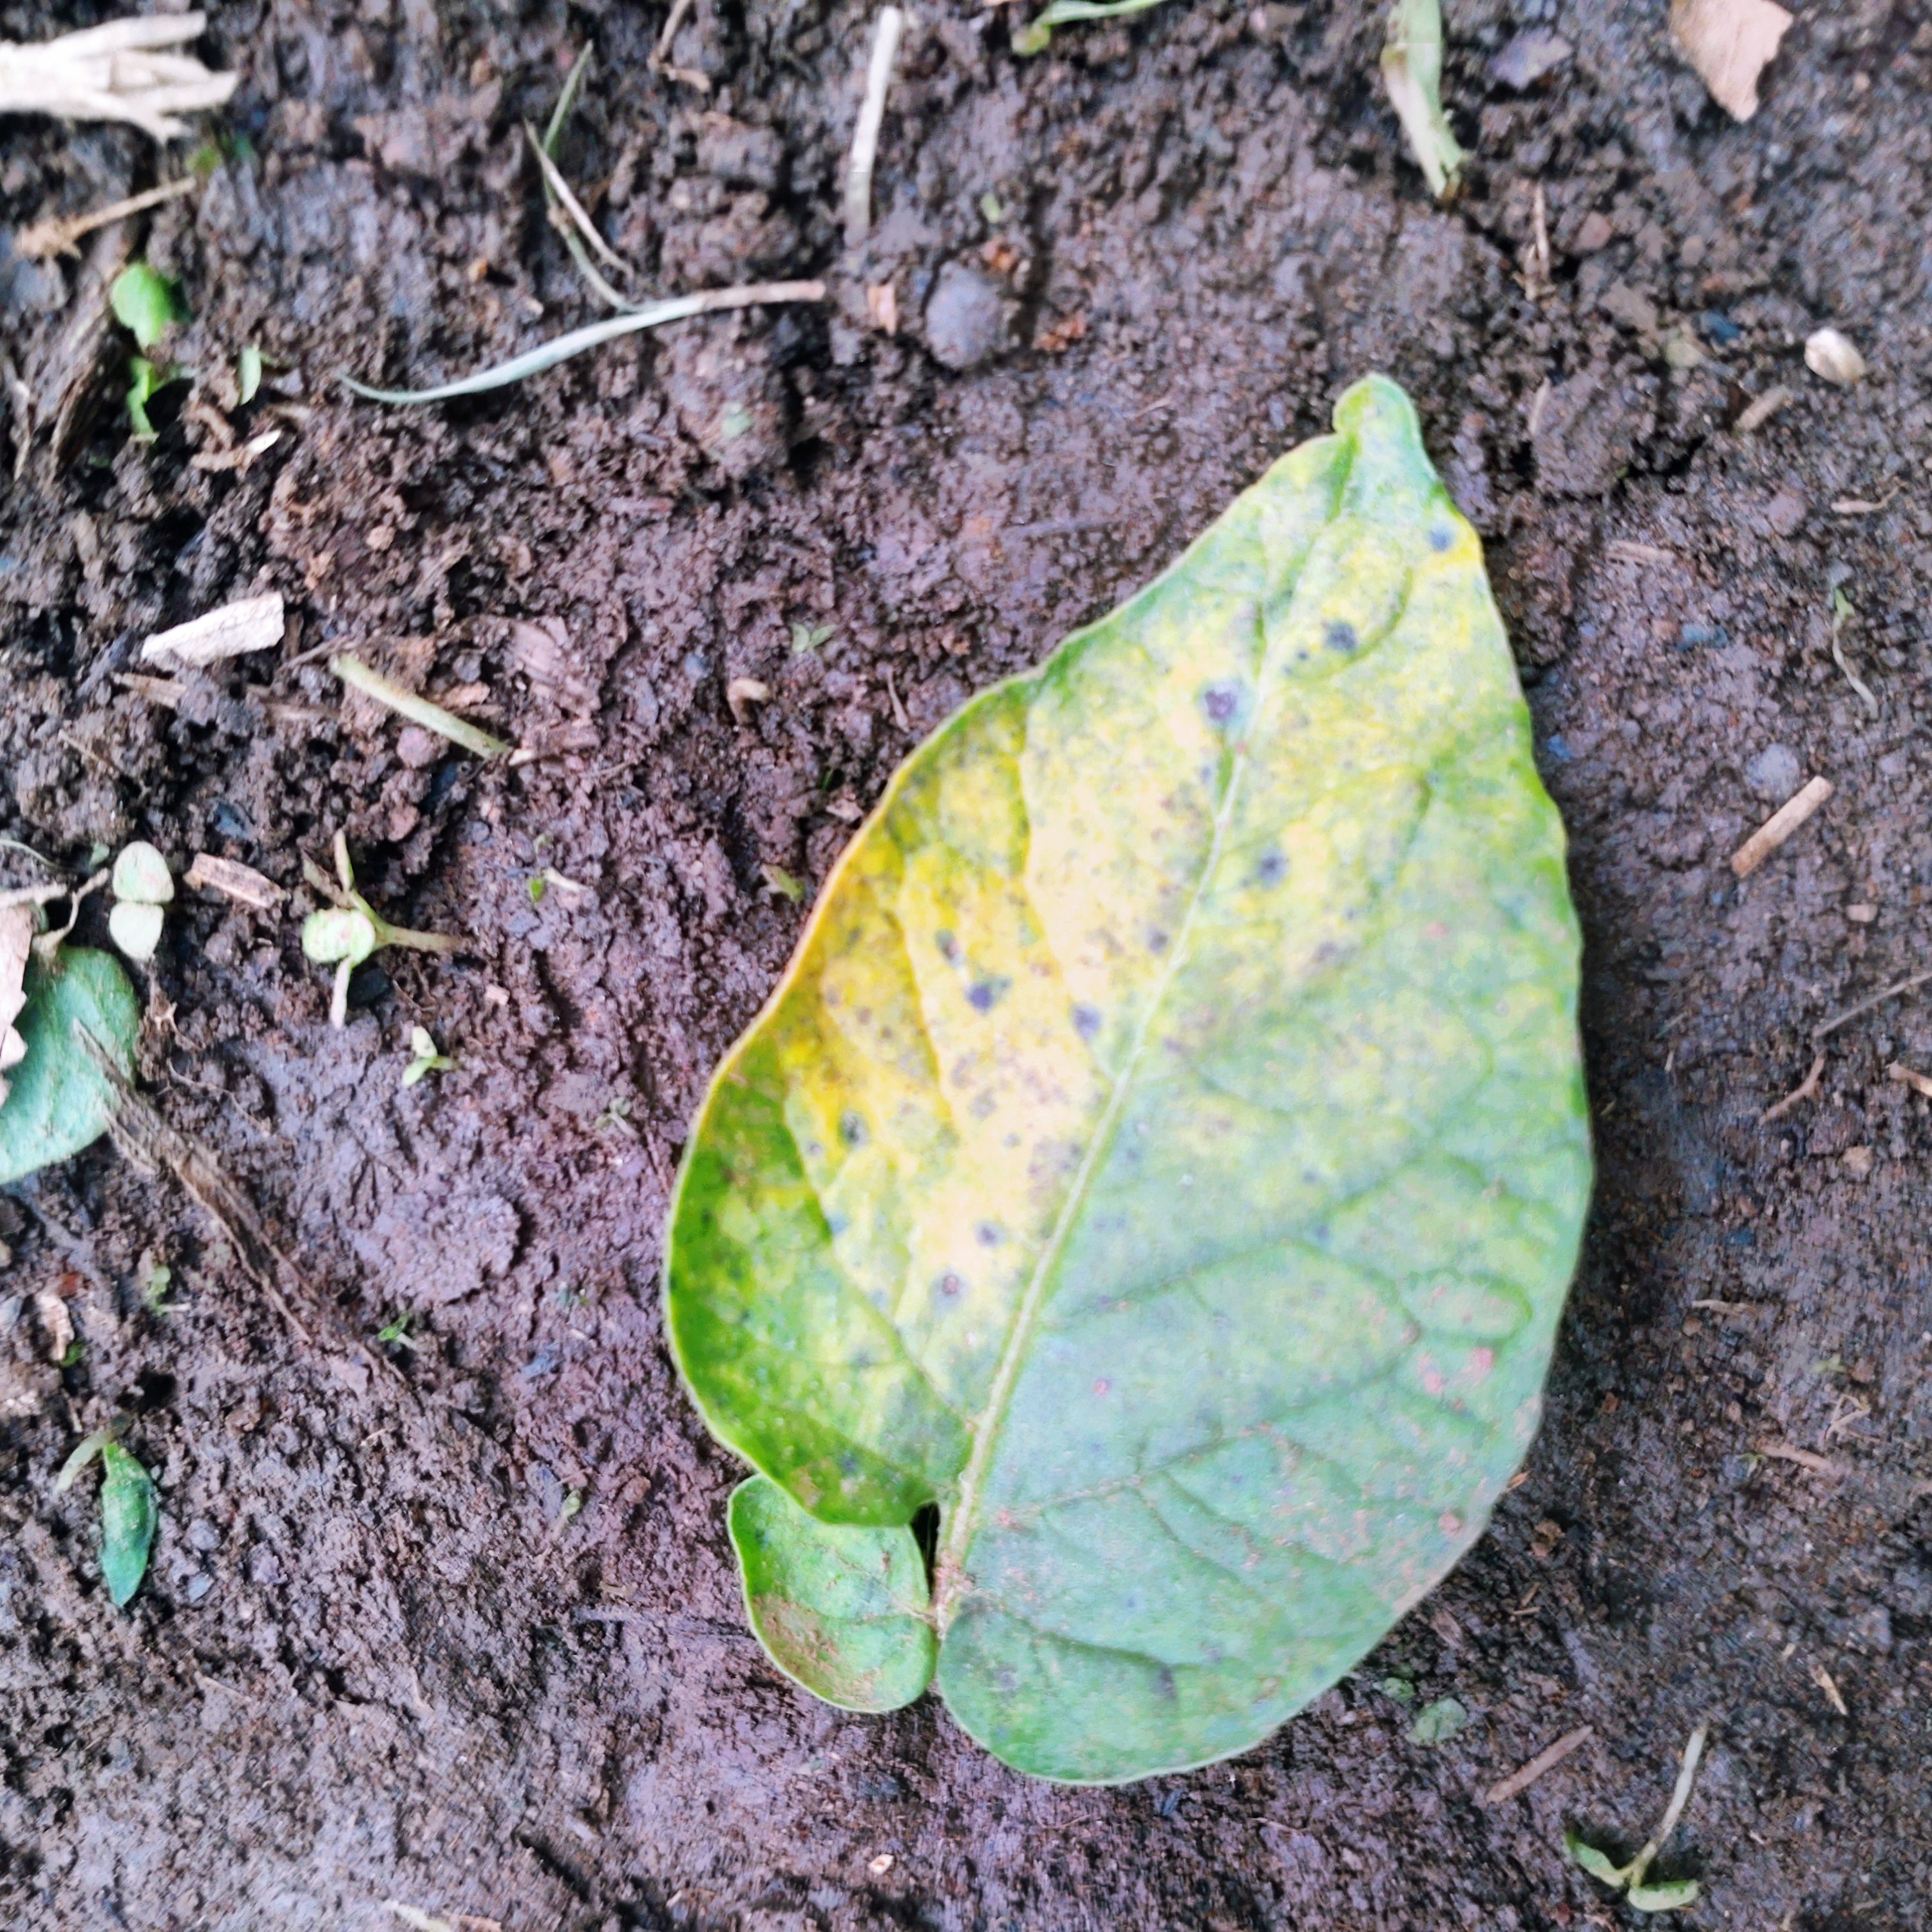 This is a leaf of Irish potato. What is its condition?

late blight
